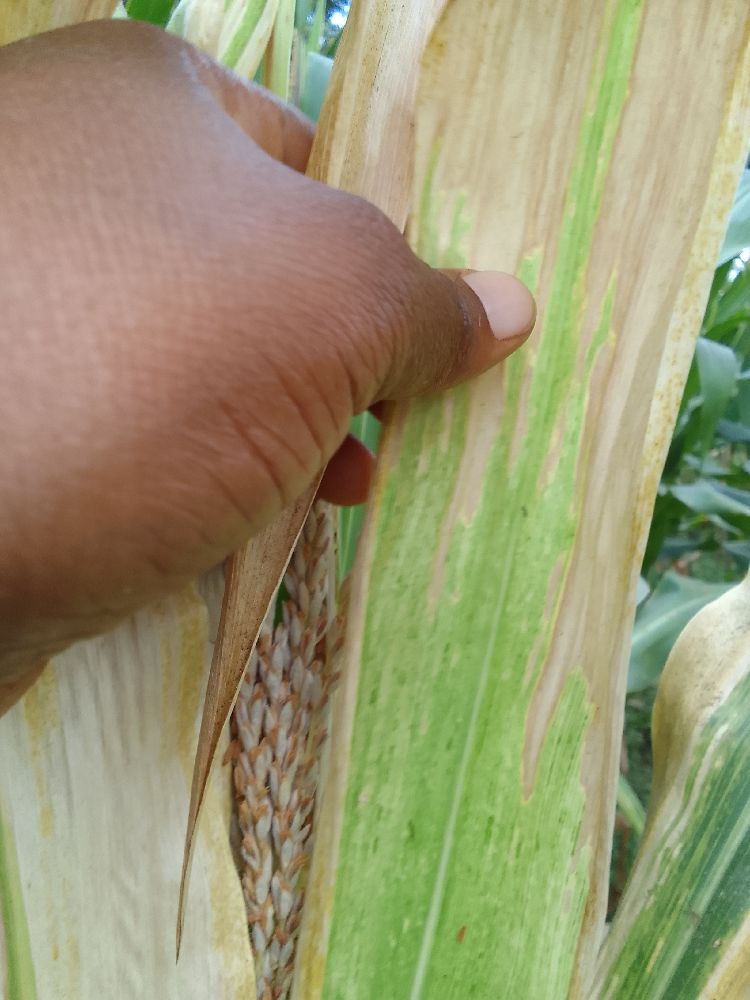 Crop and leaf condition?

maize, maize lethal necrosis
